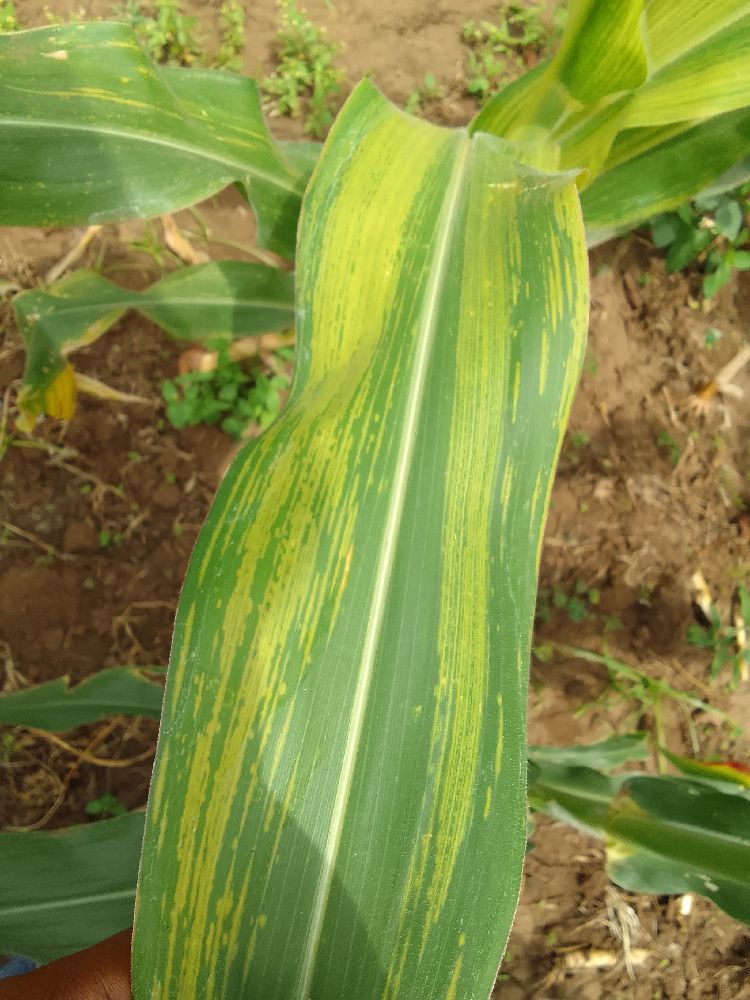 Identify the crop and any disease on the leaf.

maize, maize lethal necrosis
